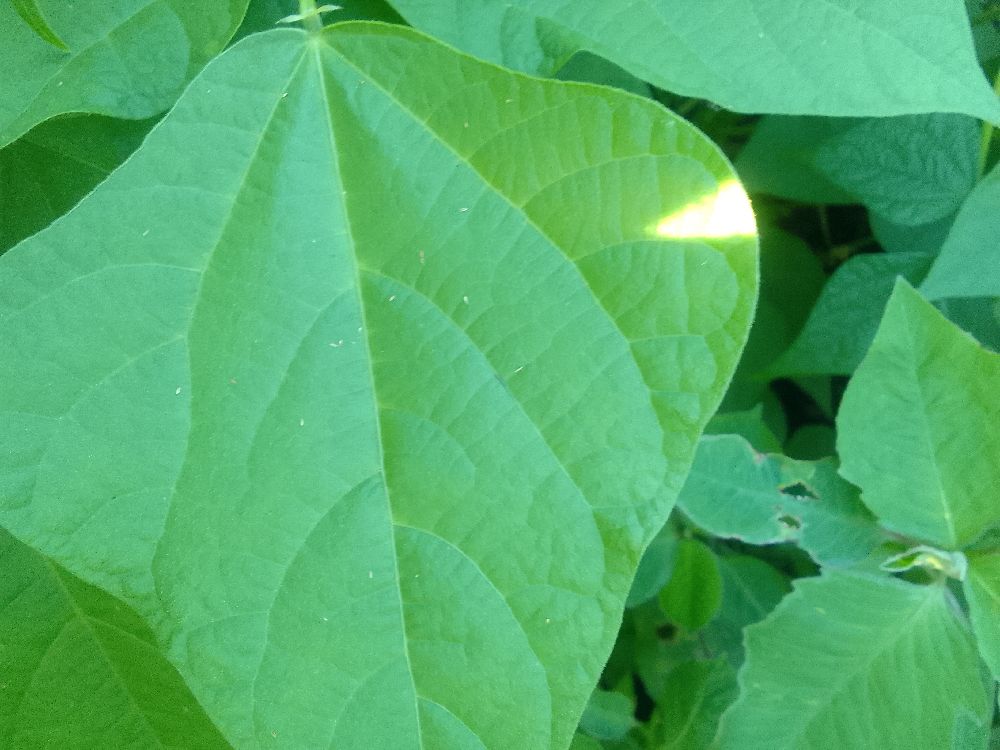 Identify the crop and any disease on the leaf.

common bean, healthy
